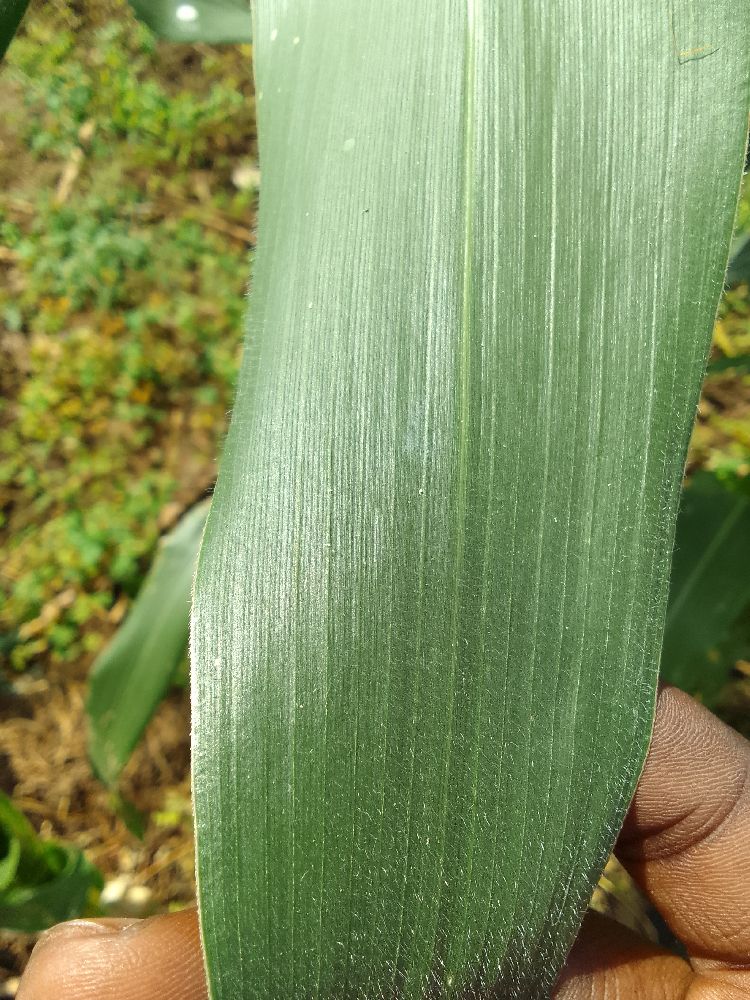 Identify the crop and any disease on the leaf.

maize, healthy
